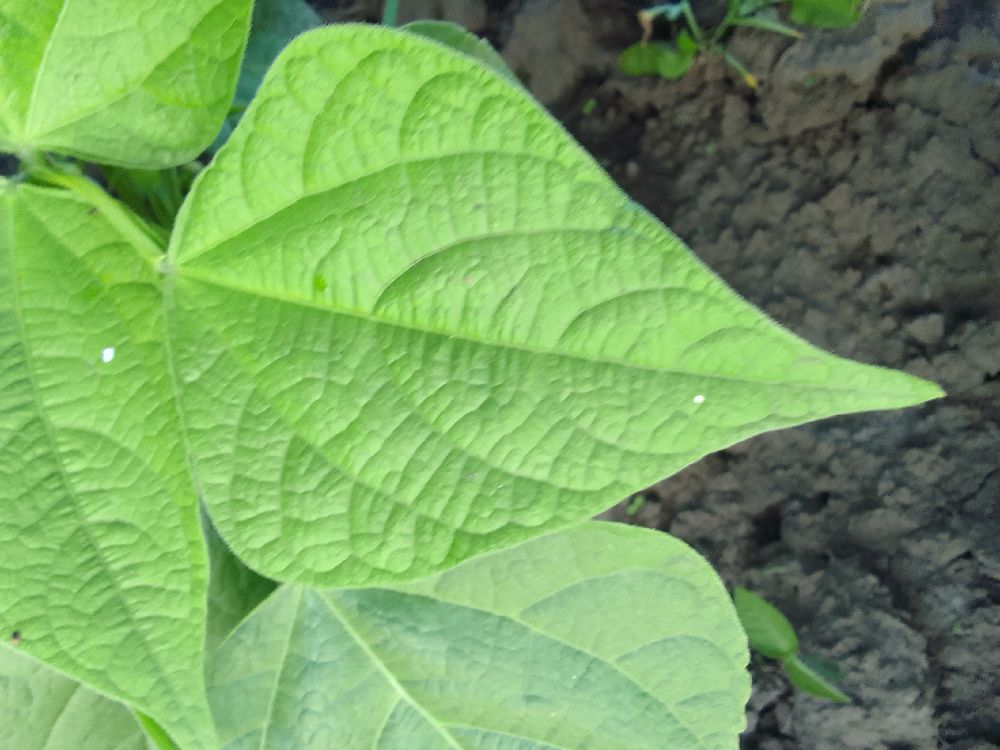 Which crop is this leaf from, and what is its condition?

common bean, healthy
